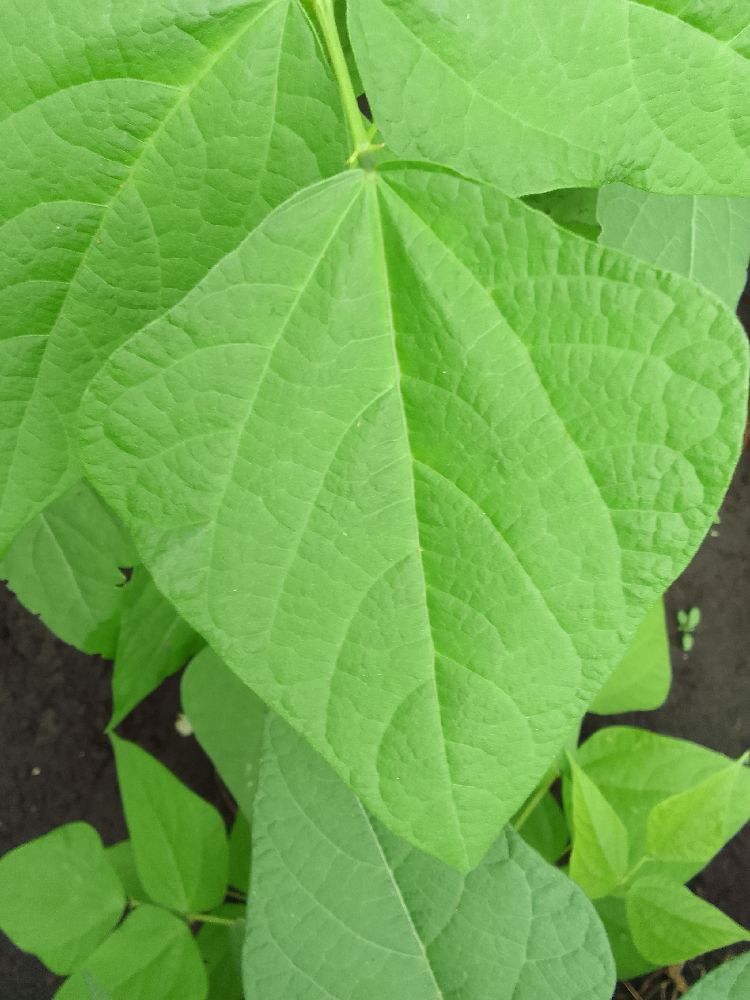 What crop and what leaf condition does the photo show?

common bean, healthy
